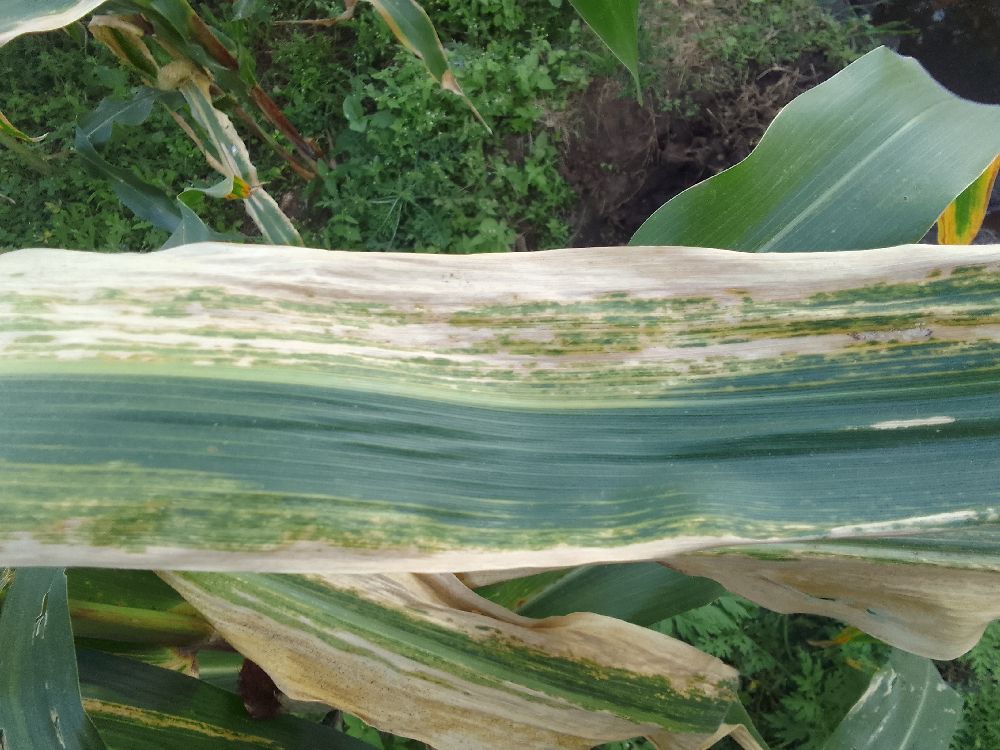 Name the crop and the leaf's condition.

maize, maize lethal necrosis
